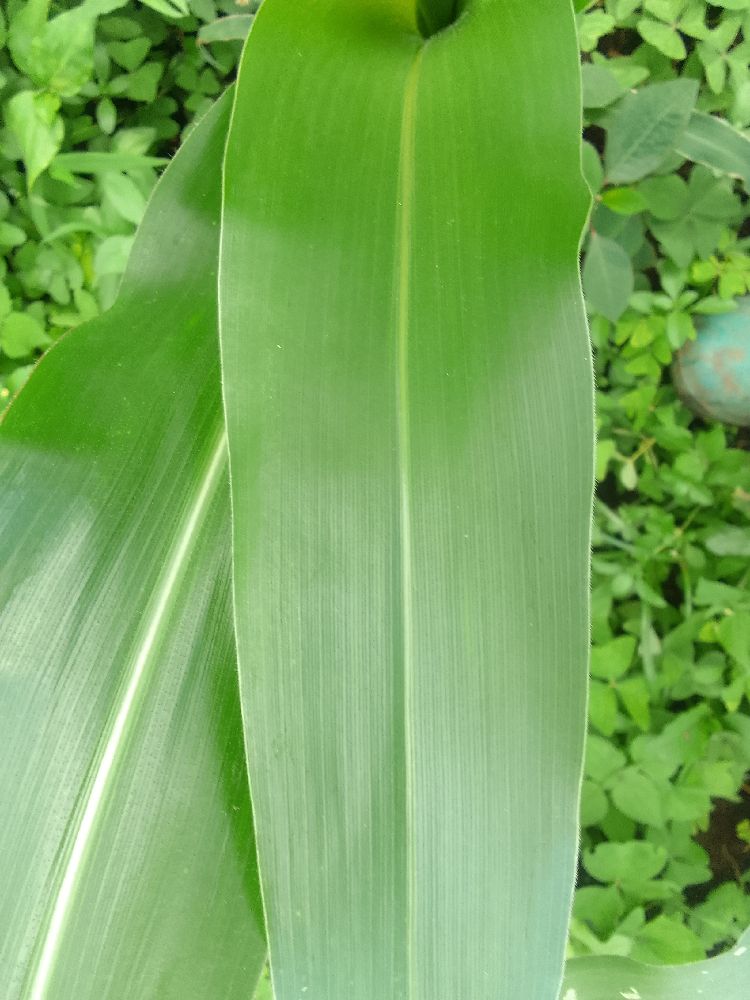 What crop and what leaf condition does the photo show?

maize, healthy
